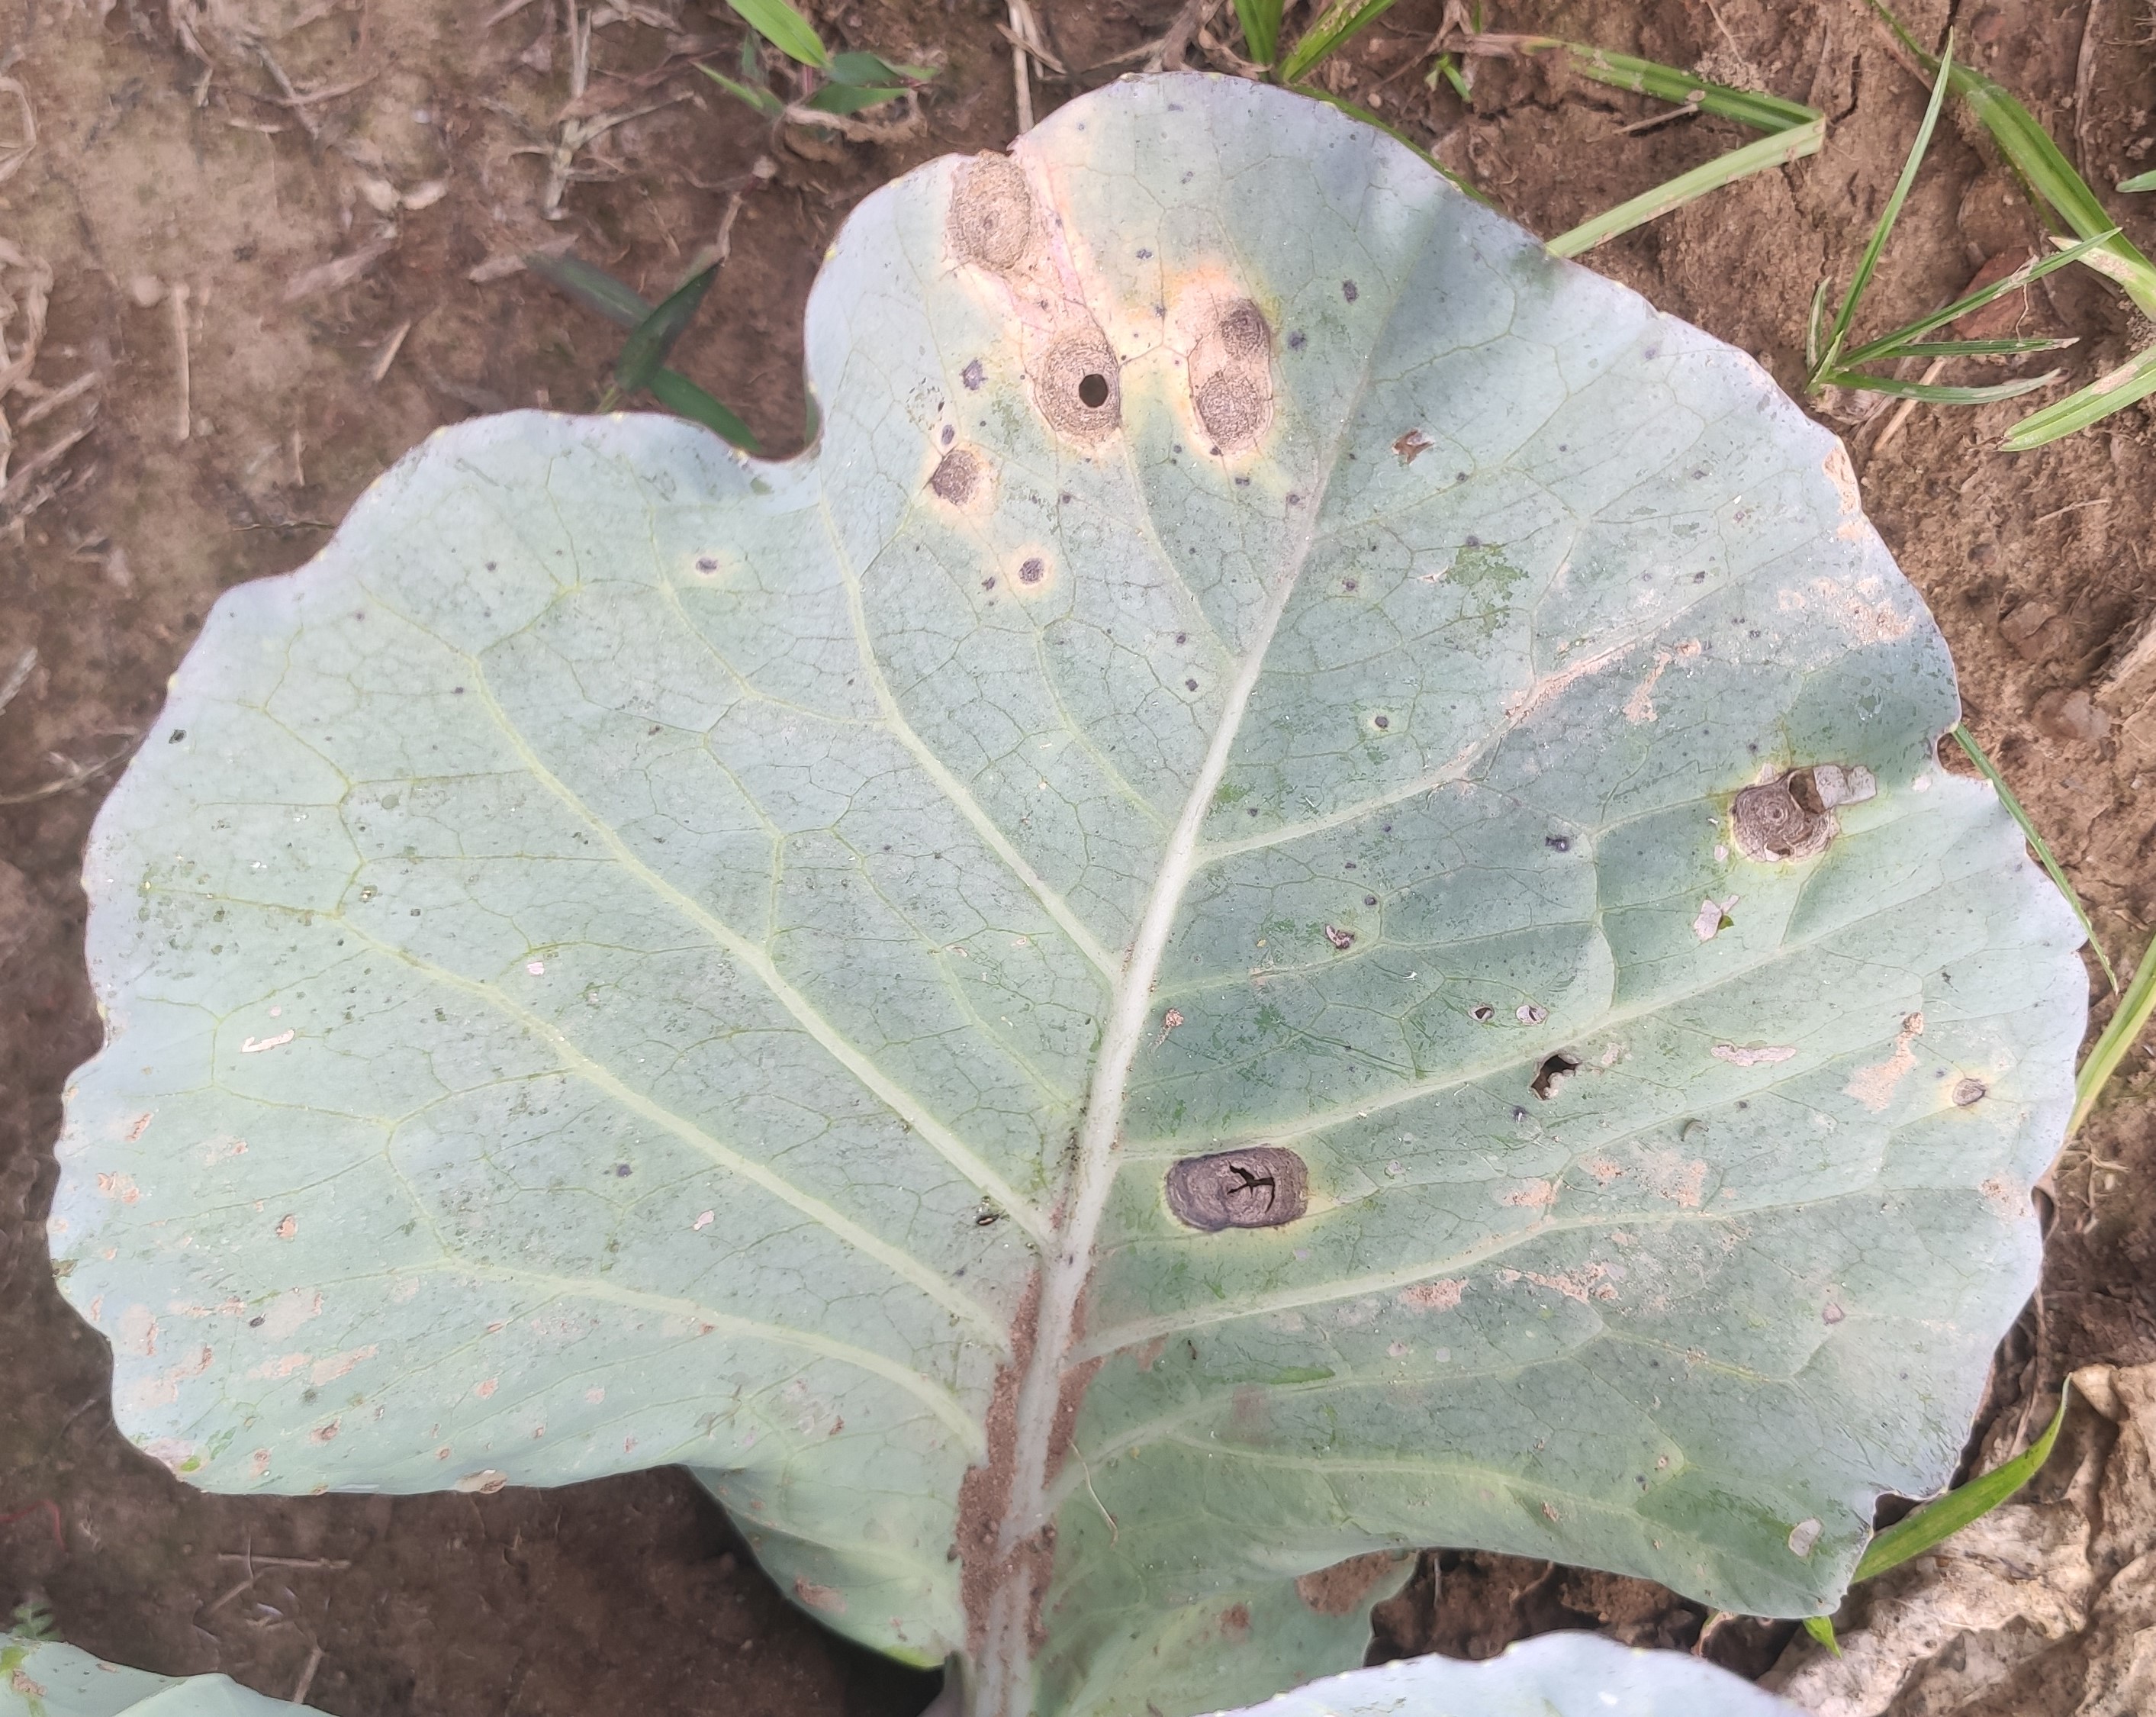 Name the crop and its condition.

cabbage, alternaria
